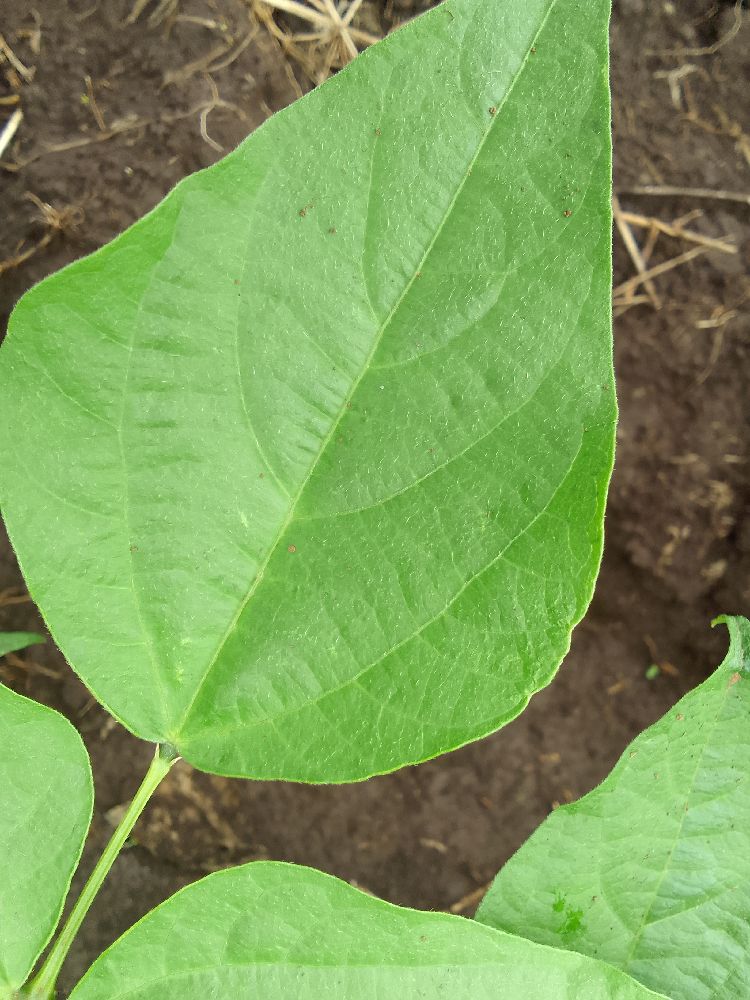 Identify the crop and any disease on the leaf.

common bean, healthy
